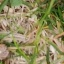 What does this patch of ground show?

grass
